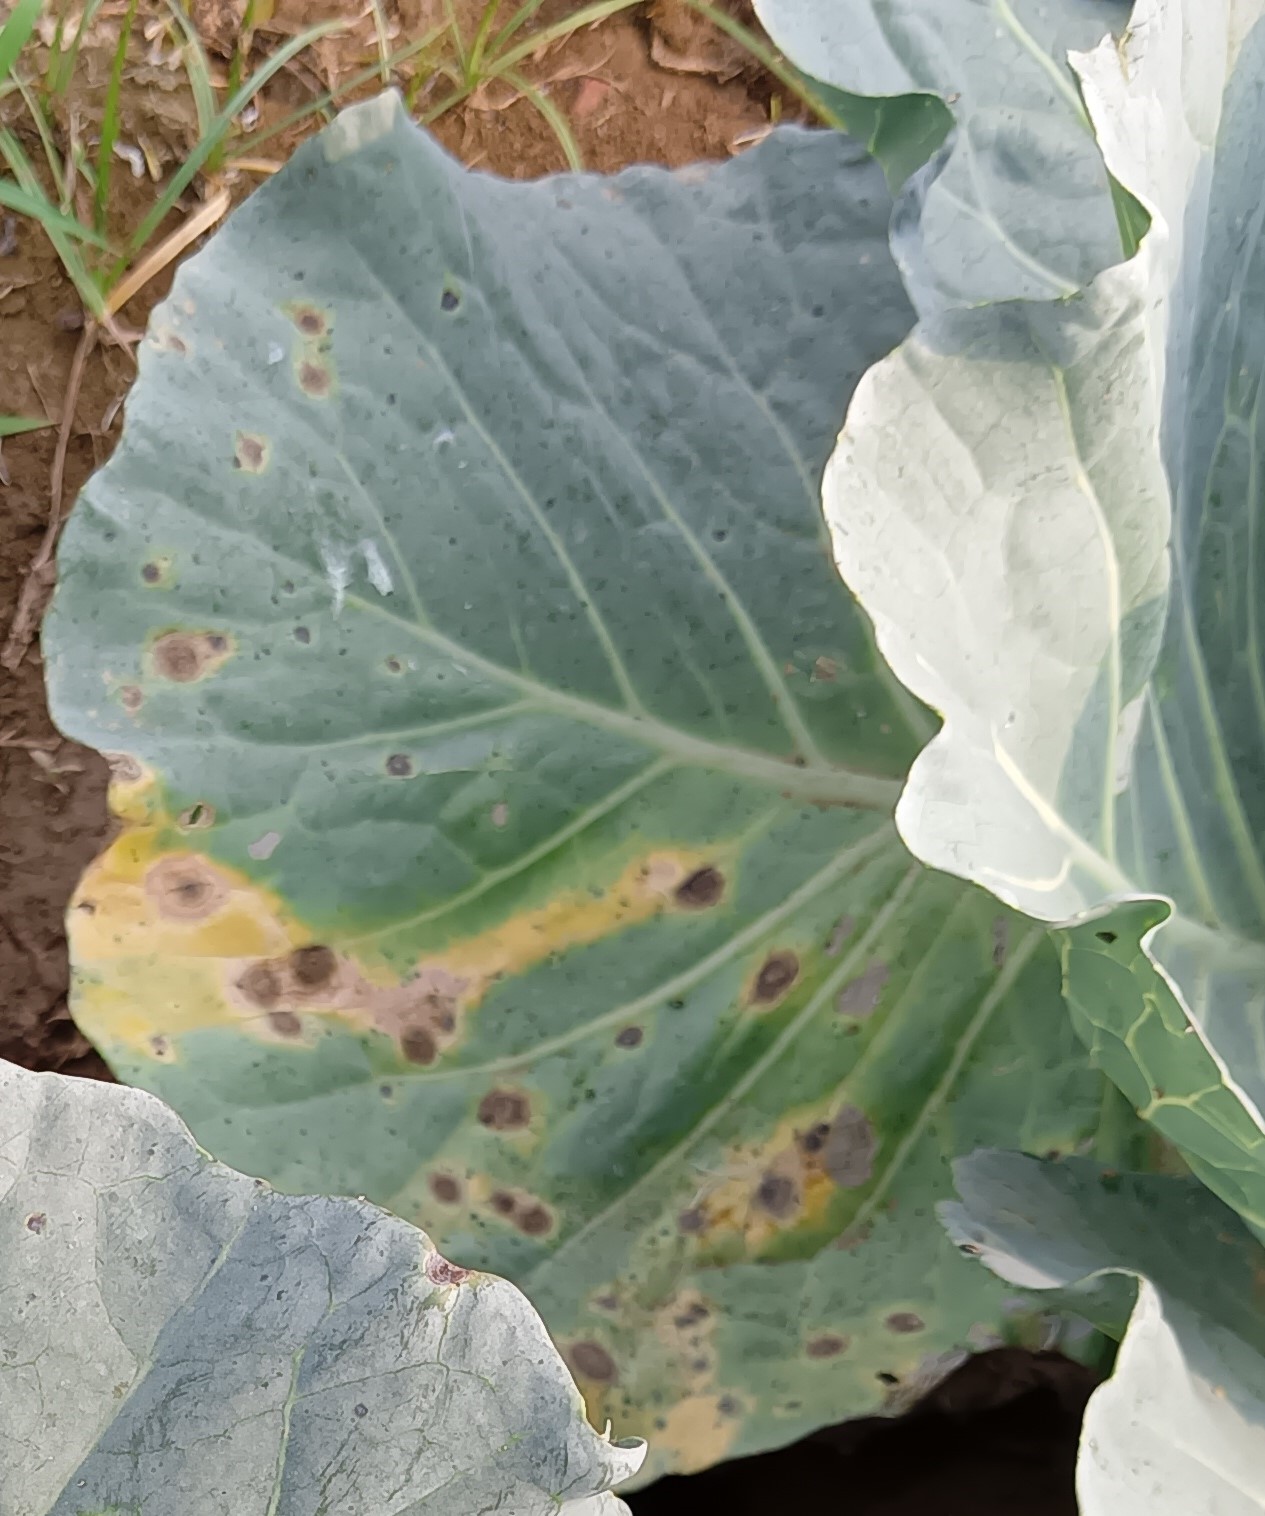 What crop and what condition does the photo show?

cabbage, alternaria
